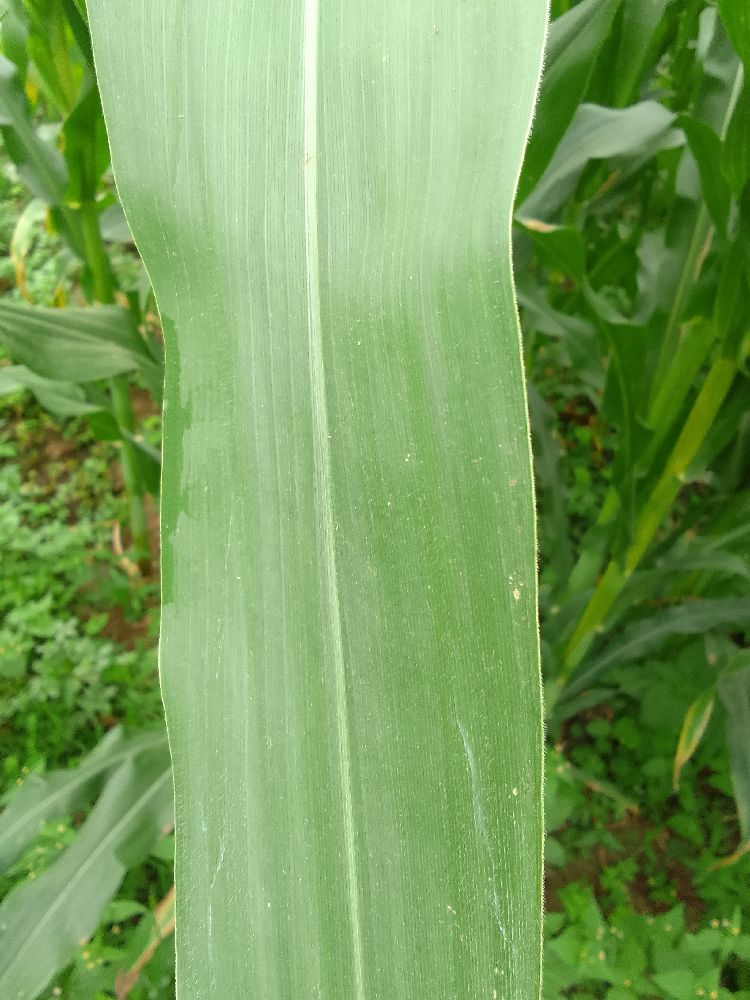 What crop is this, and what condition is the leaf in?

maize, healthy
